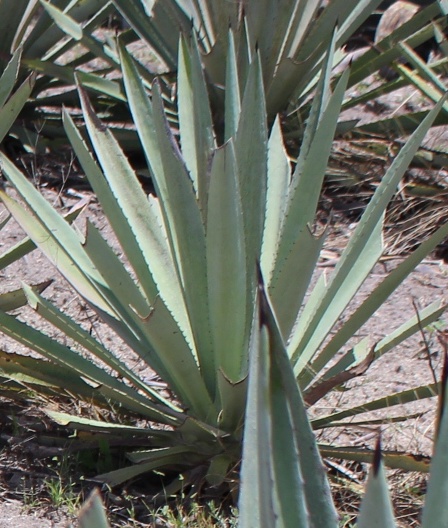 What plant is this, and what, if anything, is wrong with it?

agave, small
